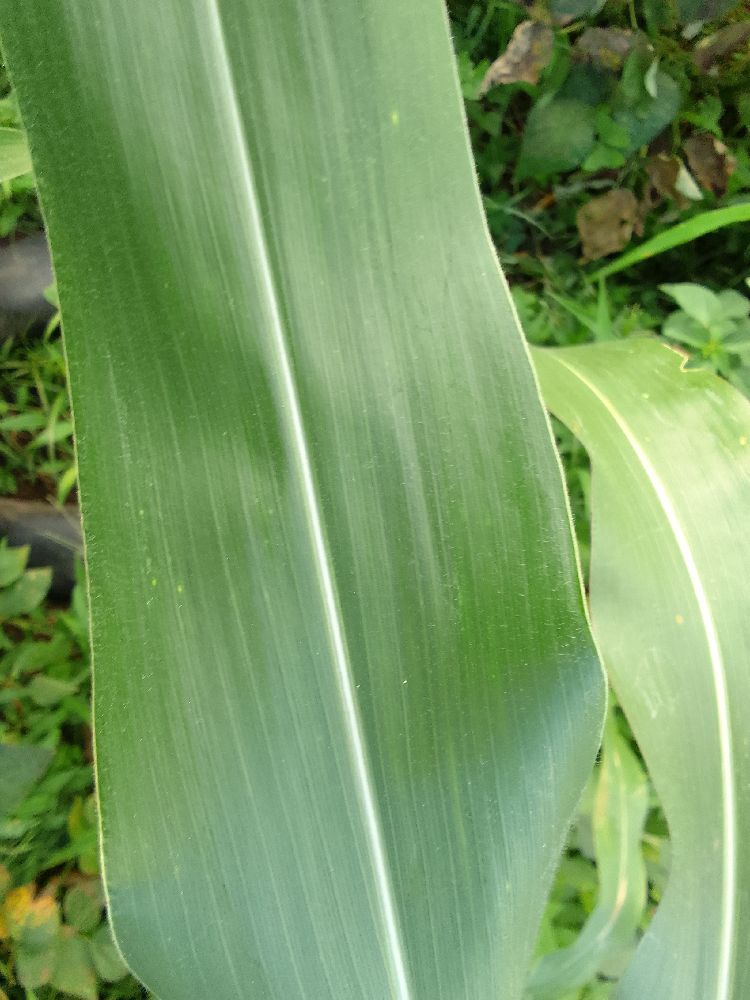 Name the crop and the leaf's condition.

maize, healthy
